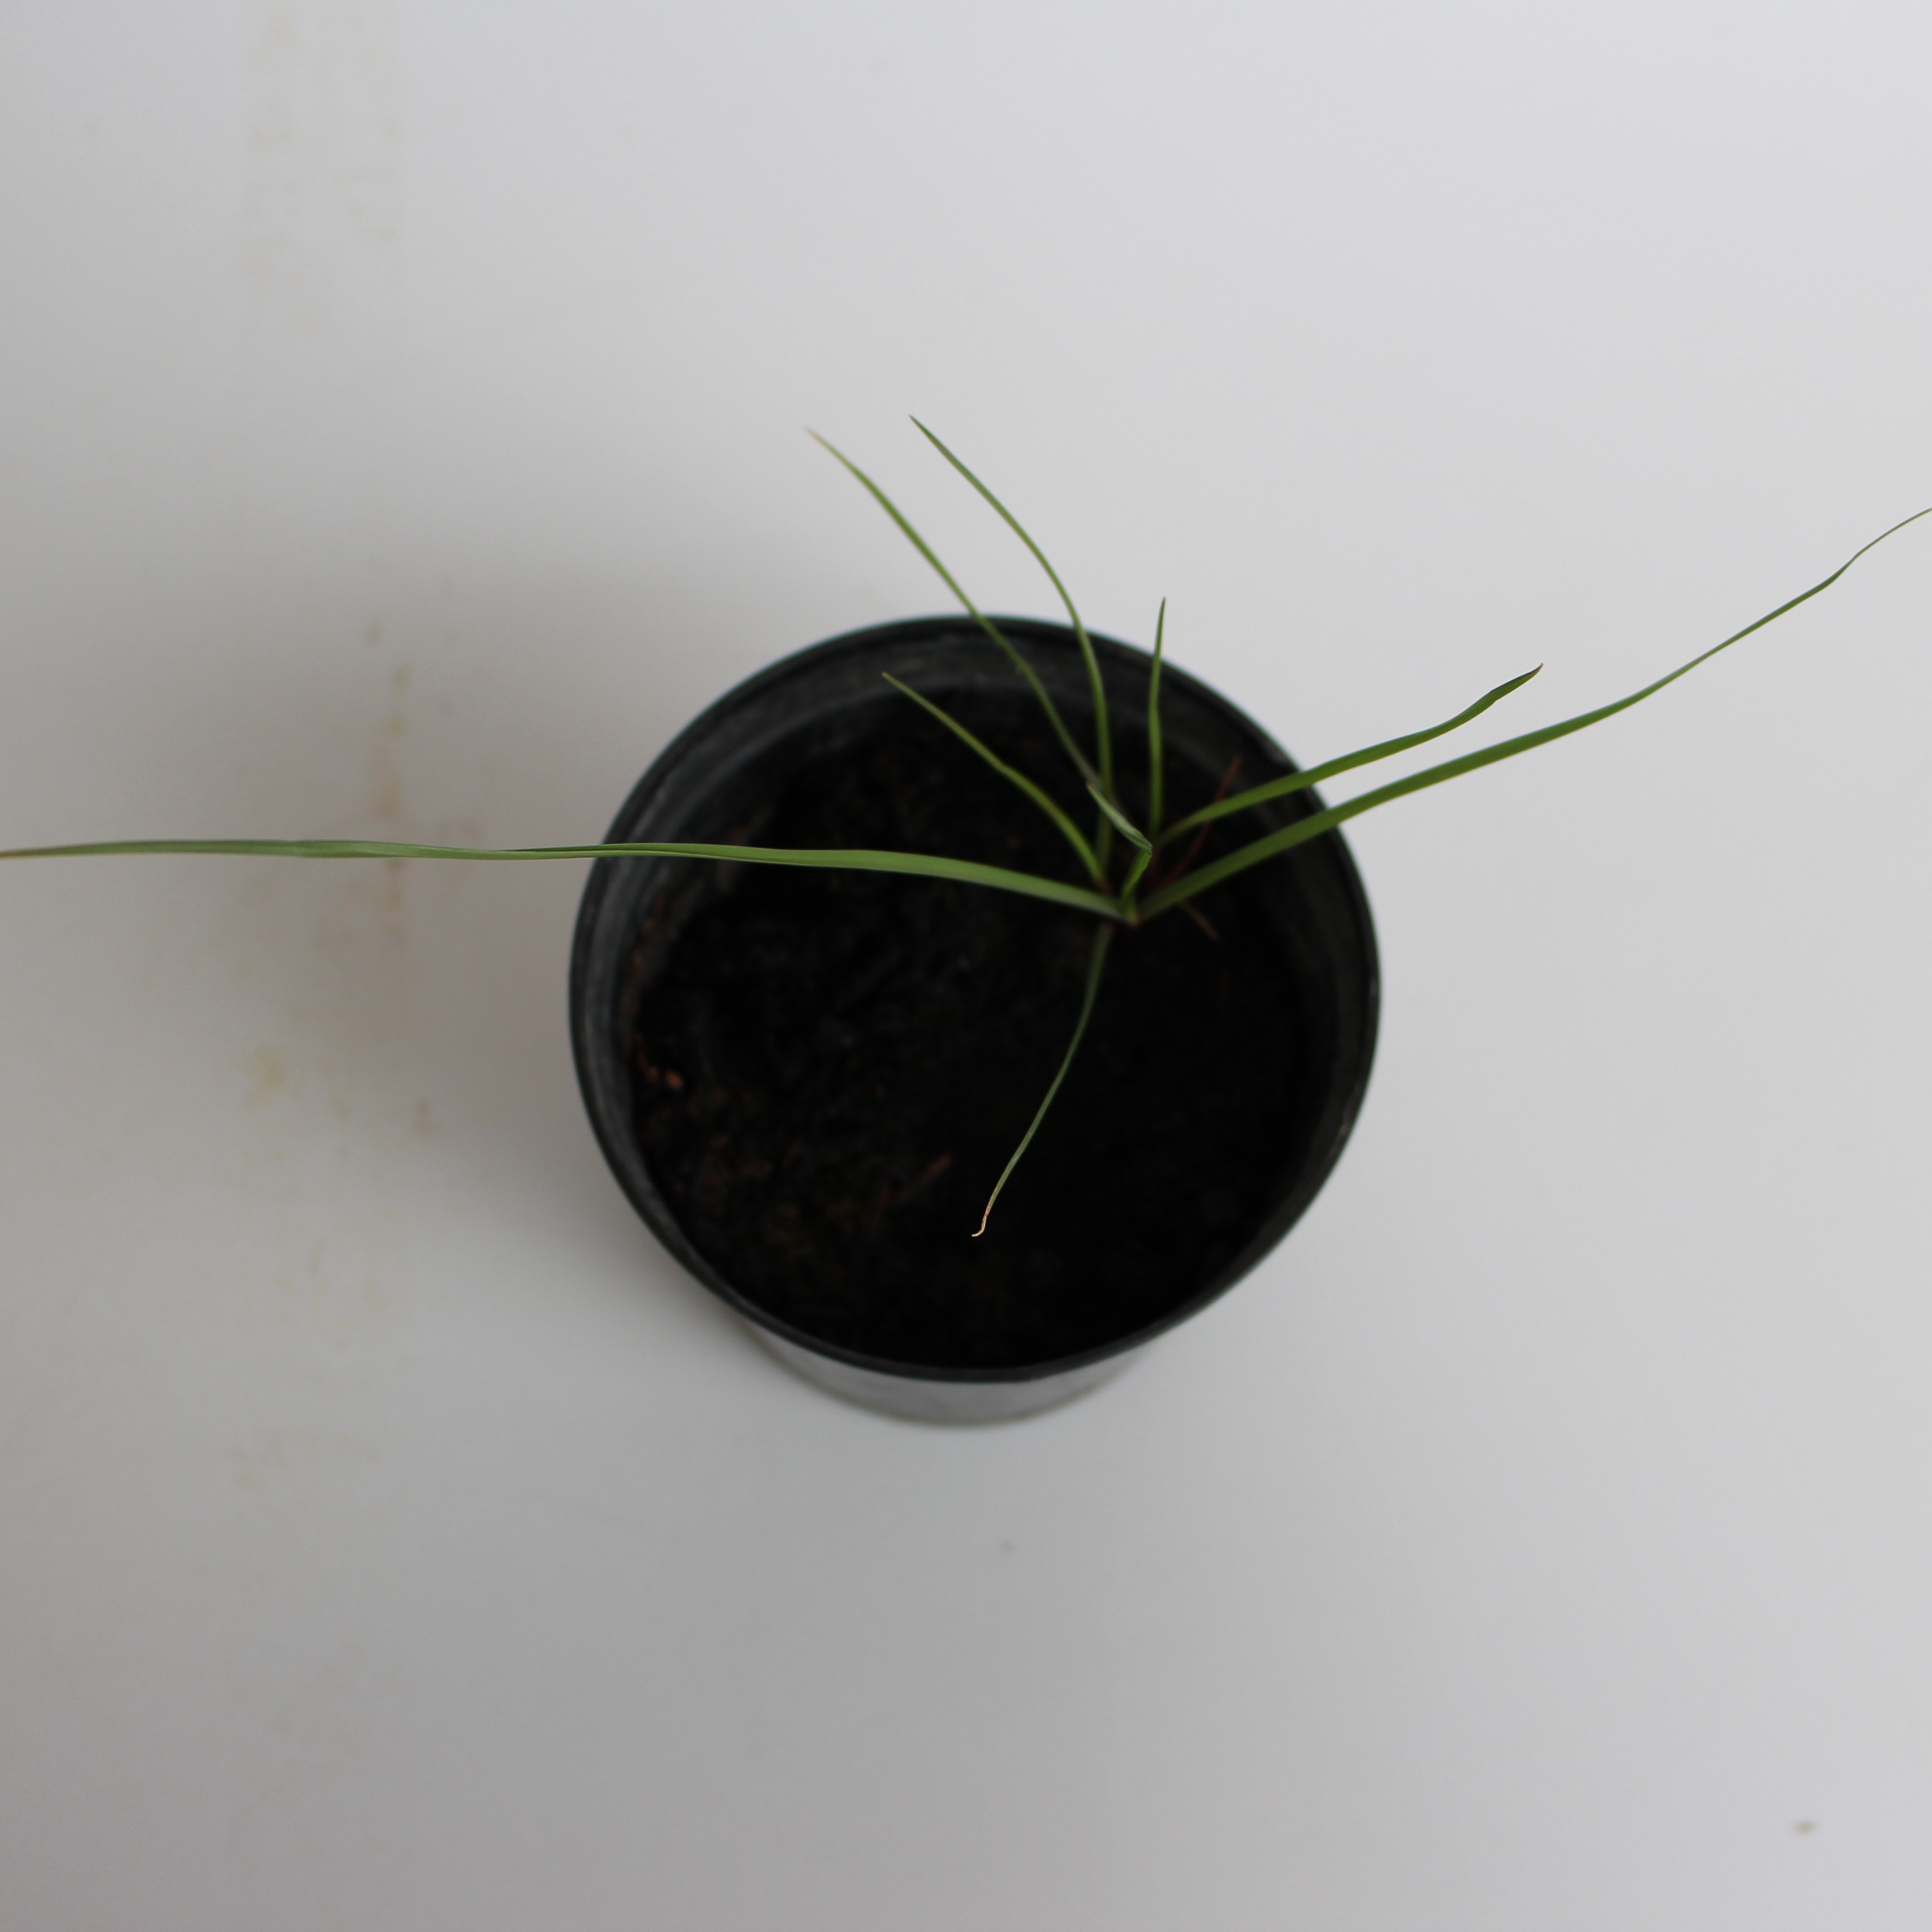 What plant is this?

Lolium multiflorum
